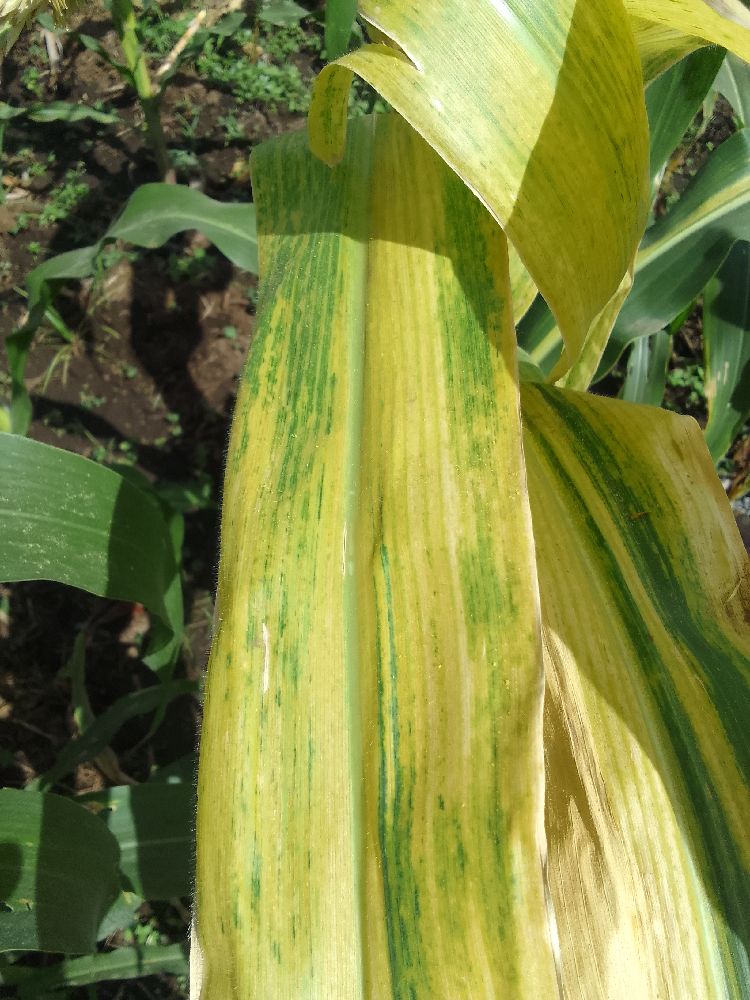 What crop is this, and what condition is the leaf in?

maize, maize lethal necrosis
